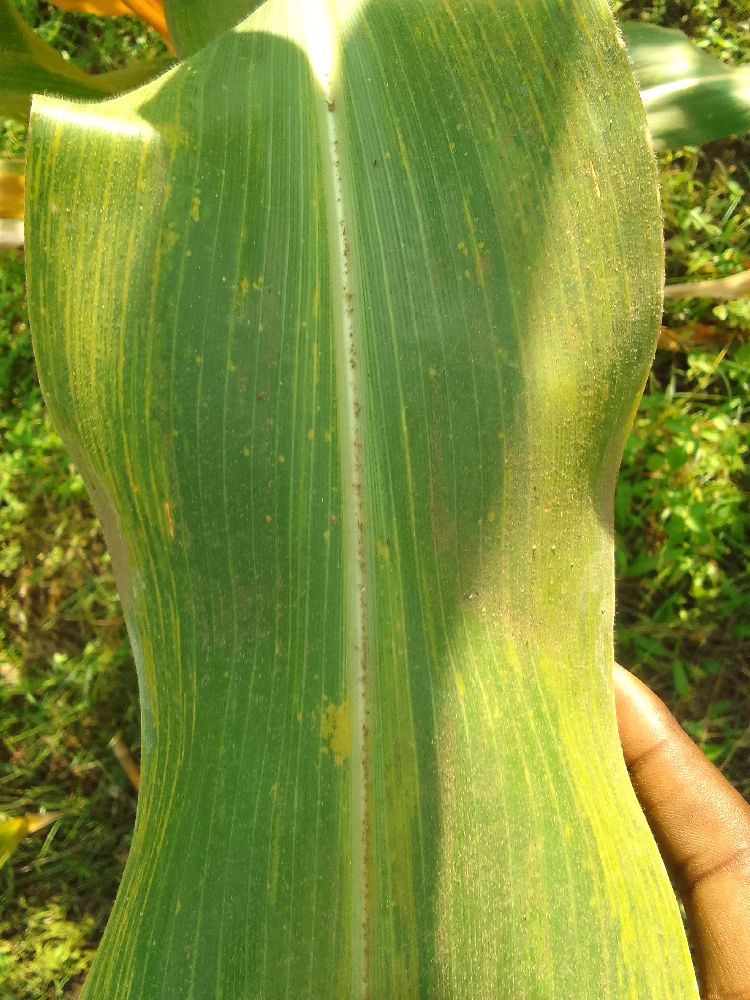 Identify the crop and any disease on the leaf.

maize, maize lethal necrosis
